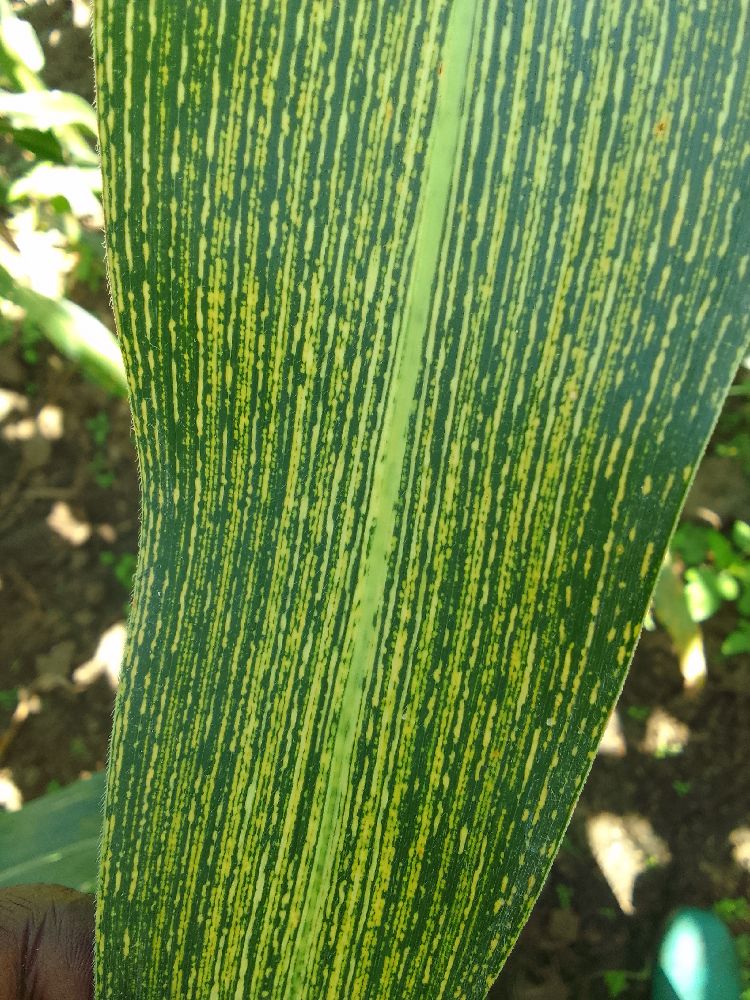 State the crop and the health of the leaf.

maize, maize streak virus
